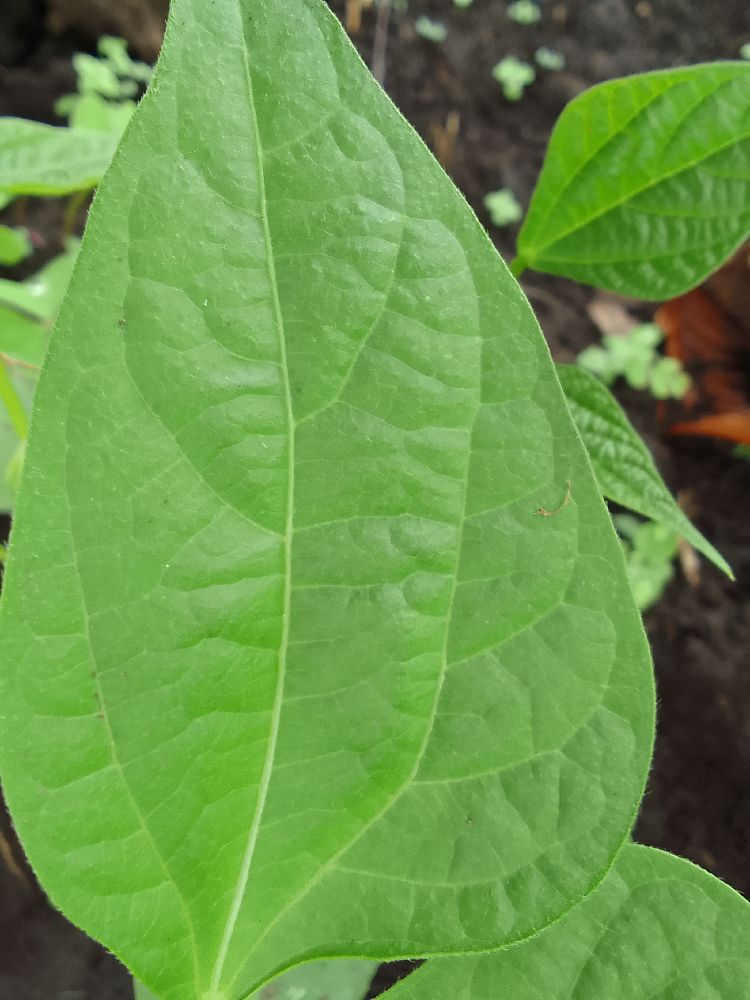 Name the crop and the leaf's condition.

common bean, healthy
